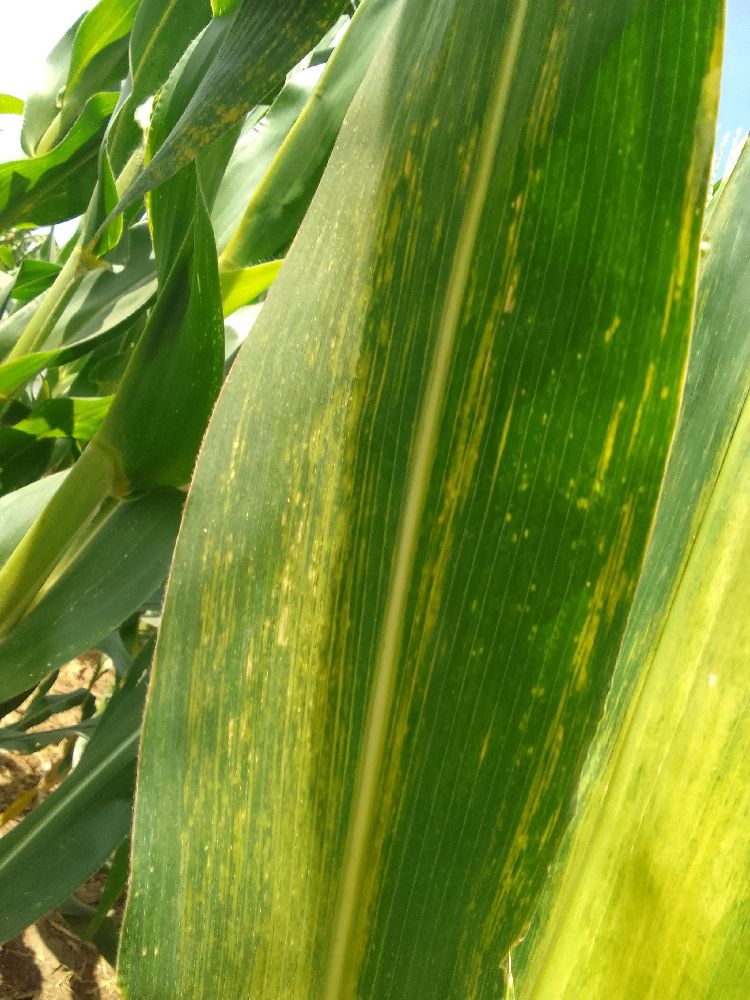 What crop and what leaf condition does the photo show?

maize, maize lethal necrosis
